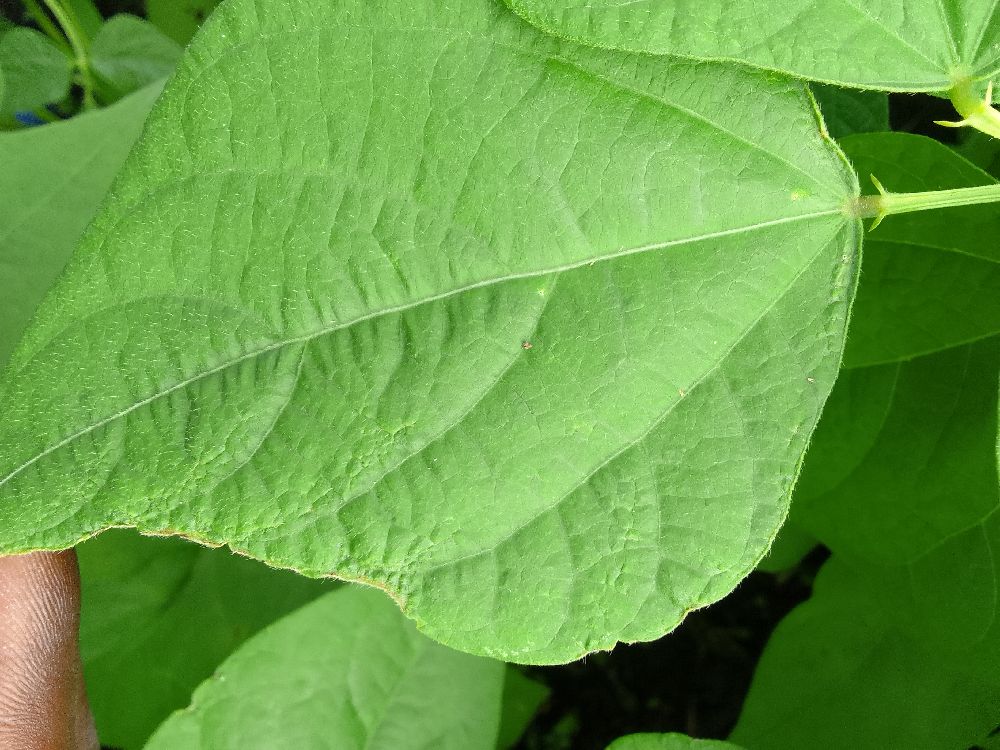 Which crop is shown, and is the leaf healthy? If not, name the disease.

common bean, healthy
